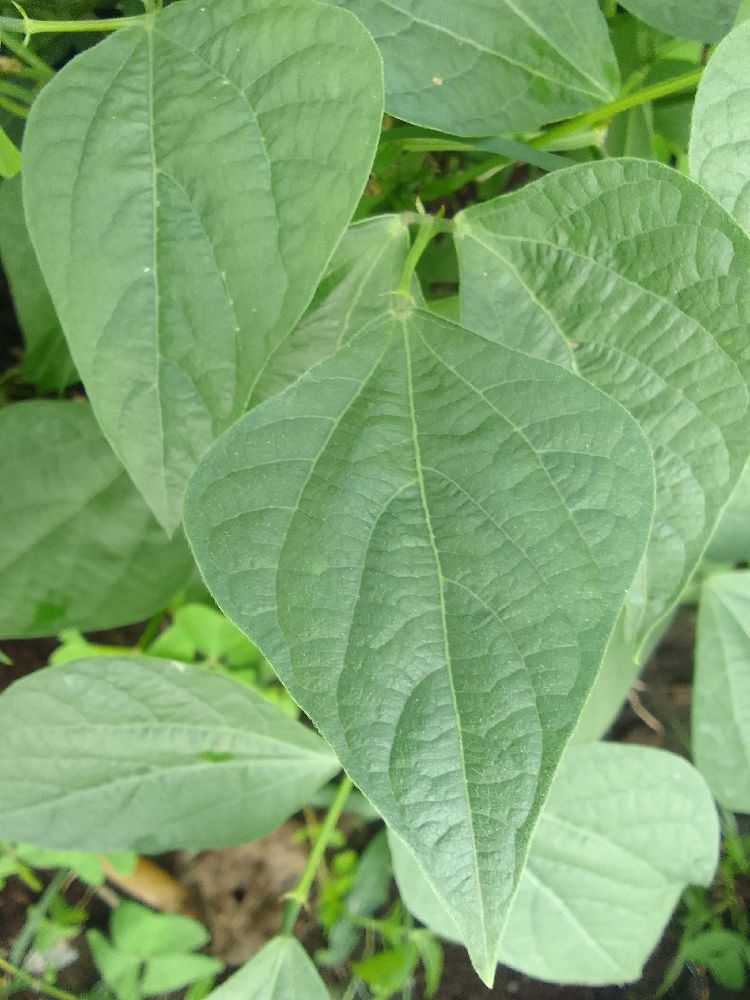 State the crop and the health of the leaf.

common bean, healthy
